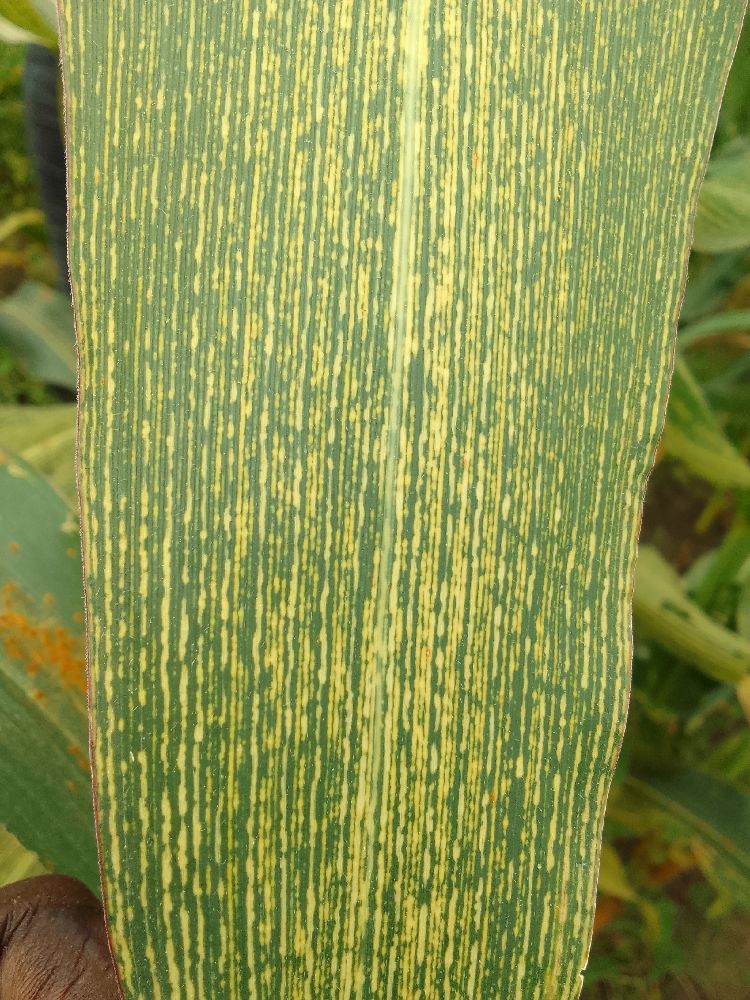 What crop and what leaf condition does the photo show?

maize, maize streak virus
